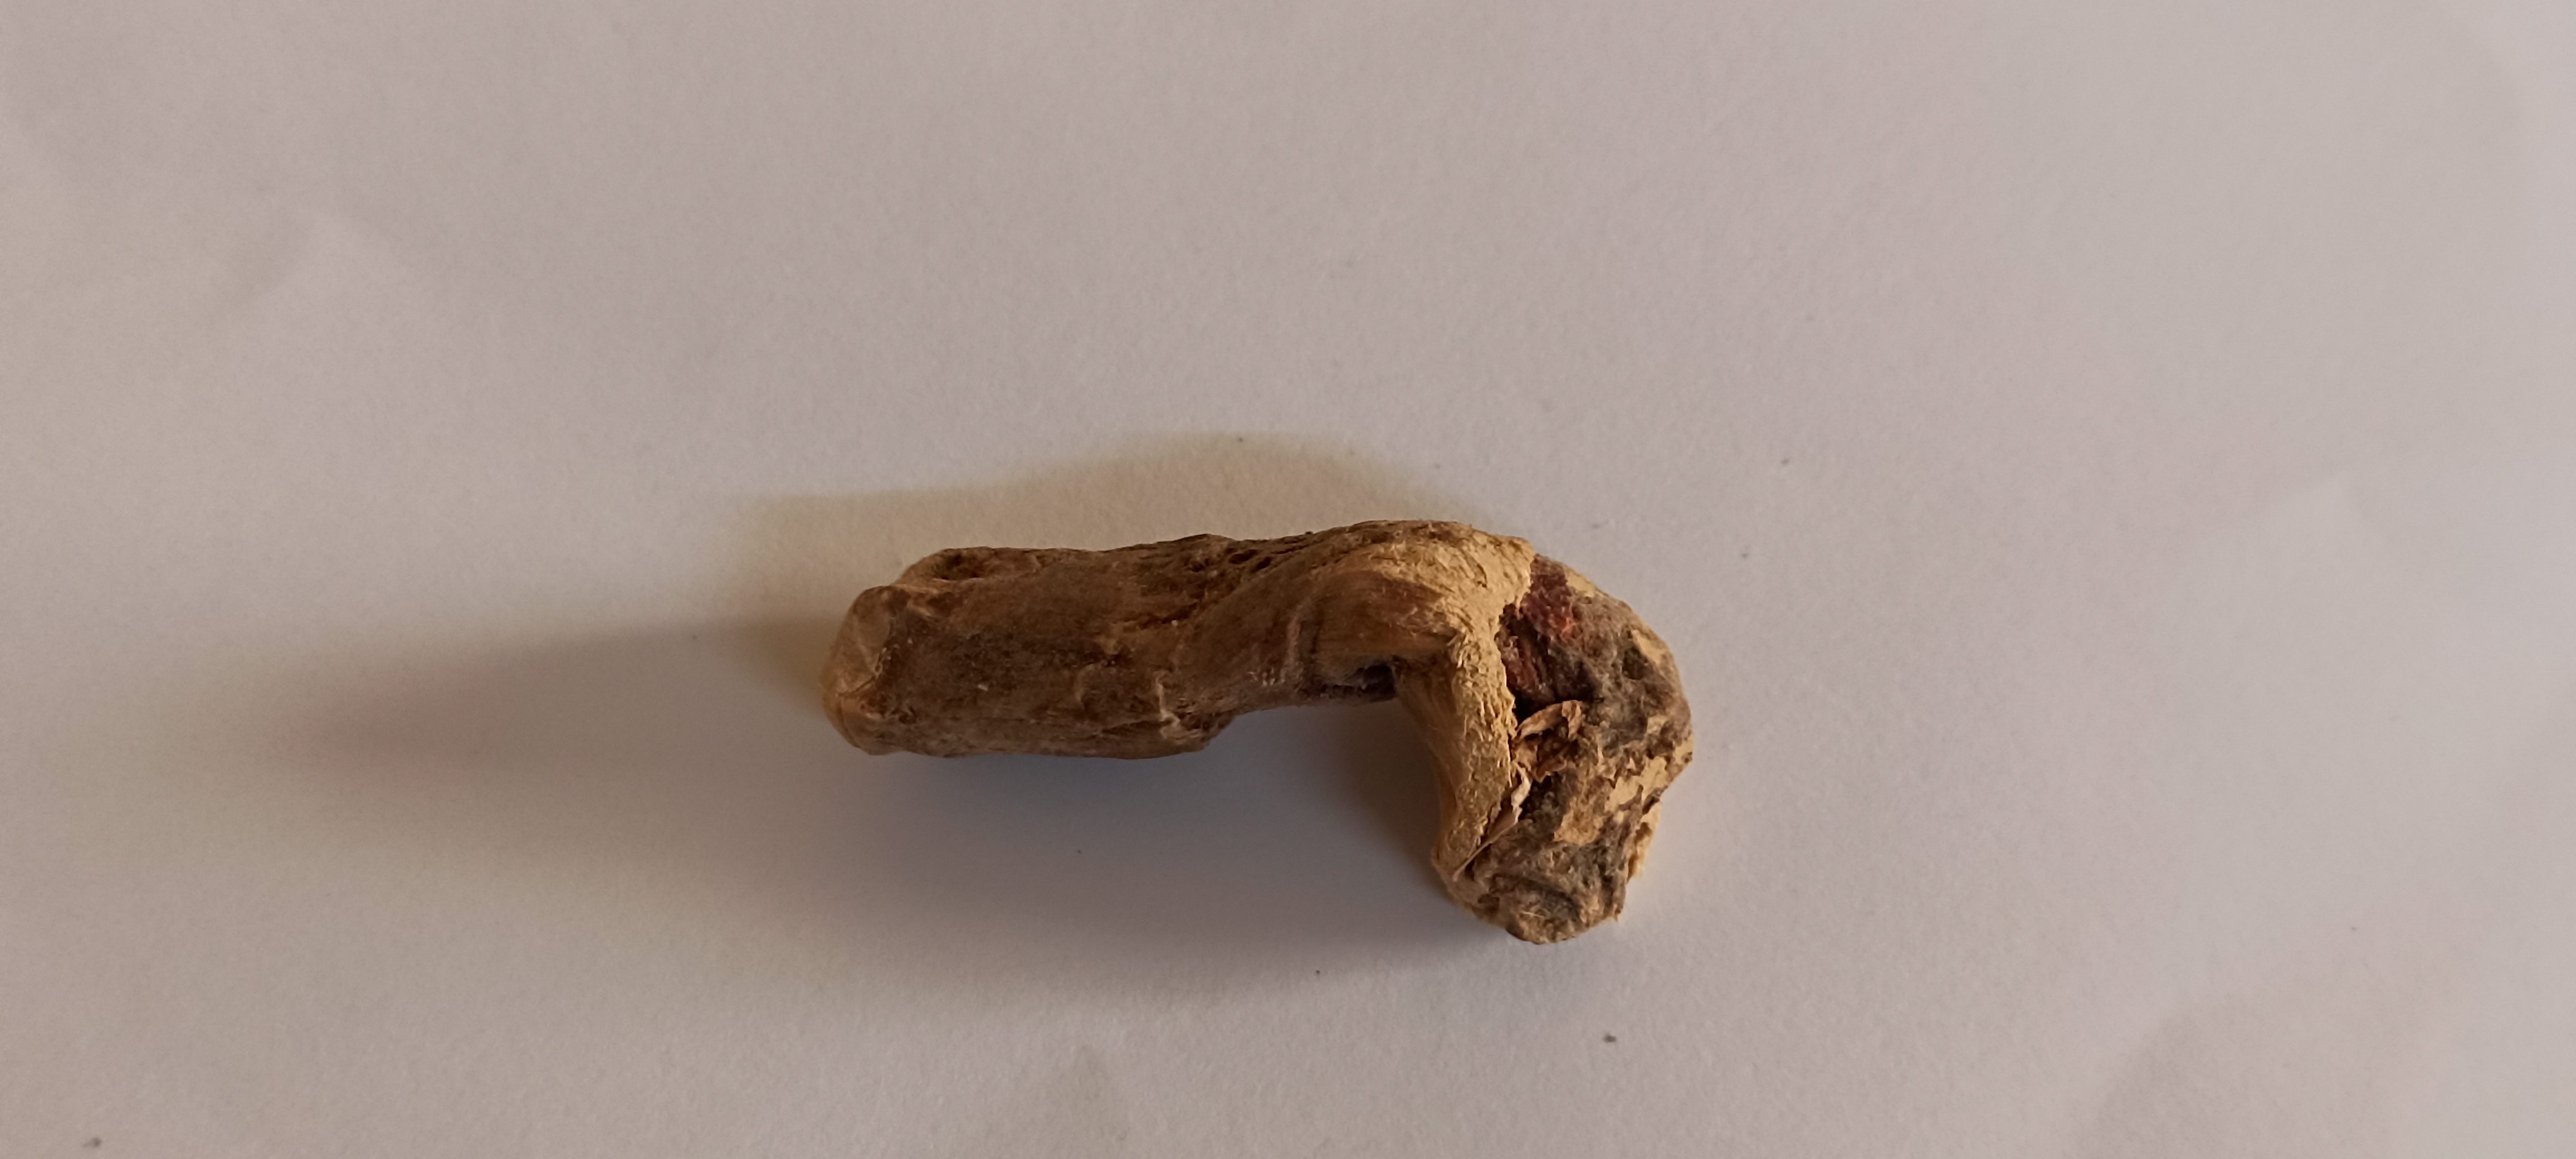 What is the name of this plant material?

vekhand
